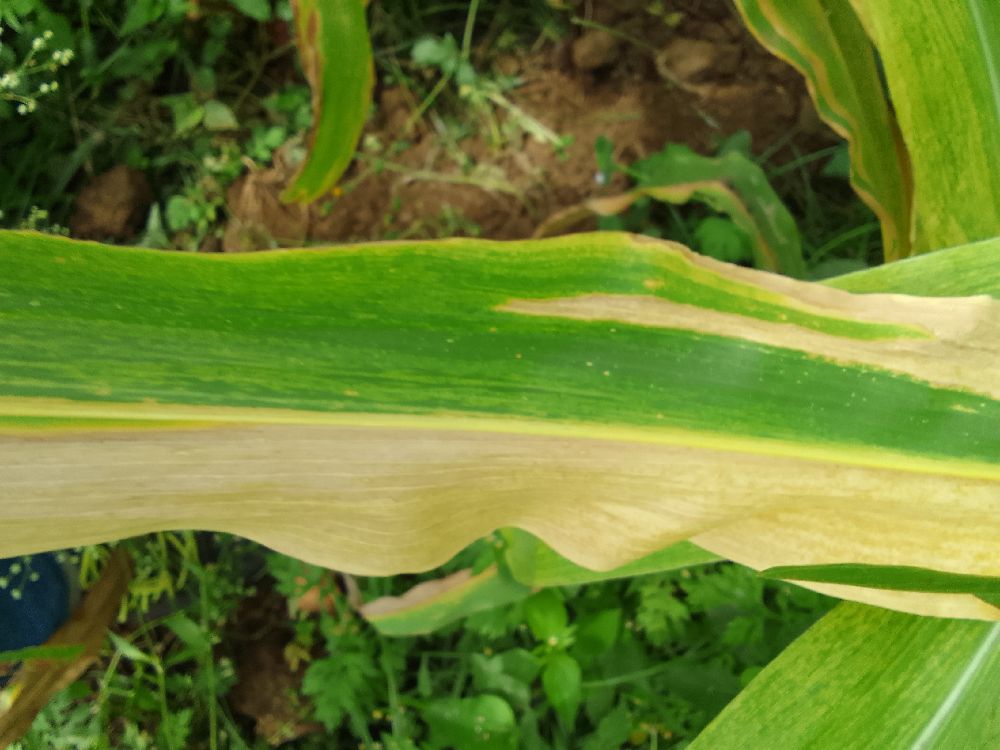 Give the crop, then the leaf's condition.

maize, maize lethal necrosis
